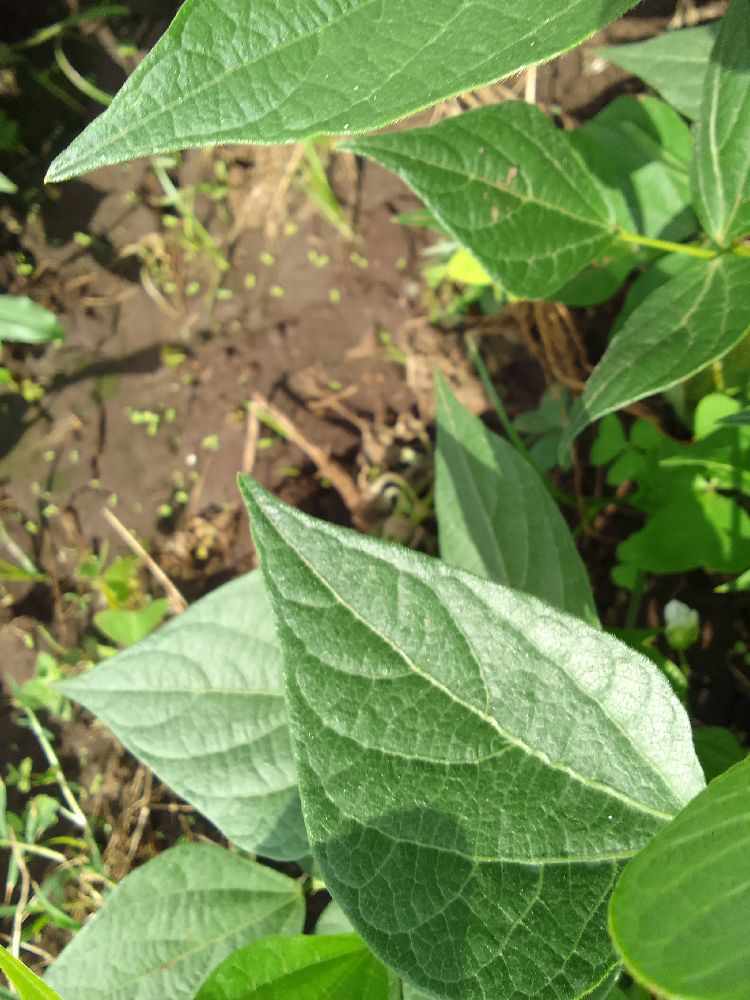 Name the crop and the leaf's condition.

common bean, healthy
